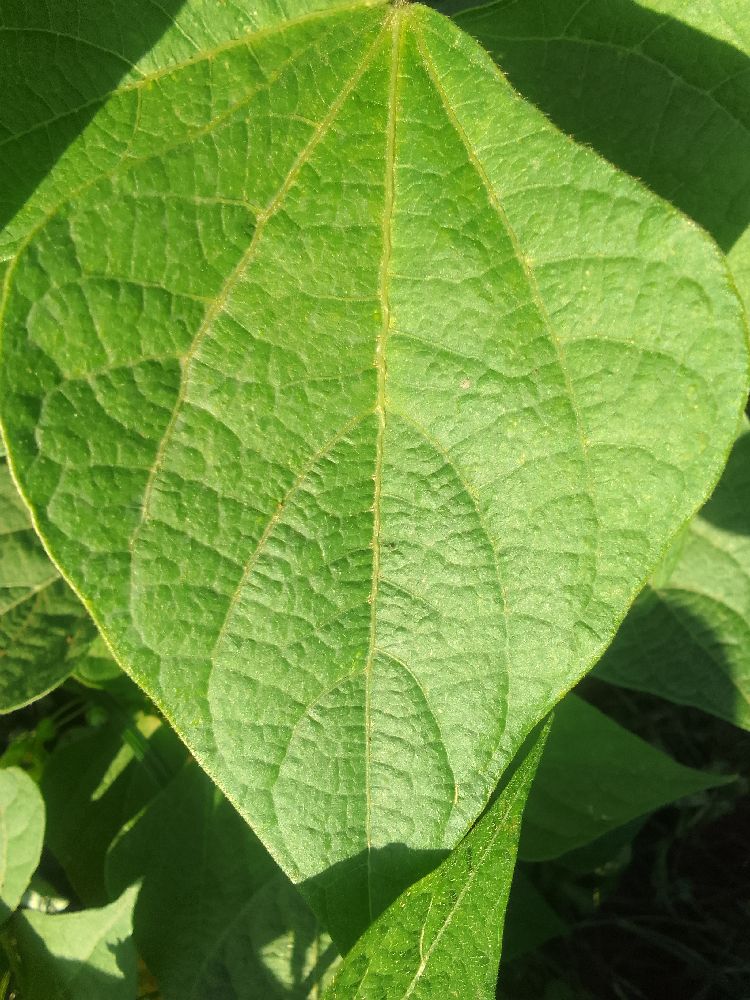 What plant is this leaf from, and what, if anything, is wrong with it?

common bean, healthy
